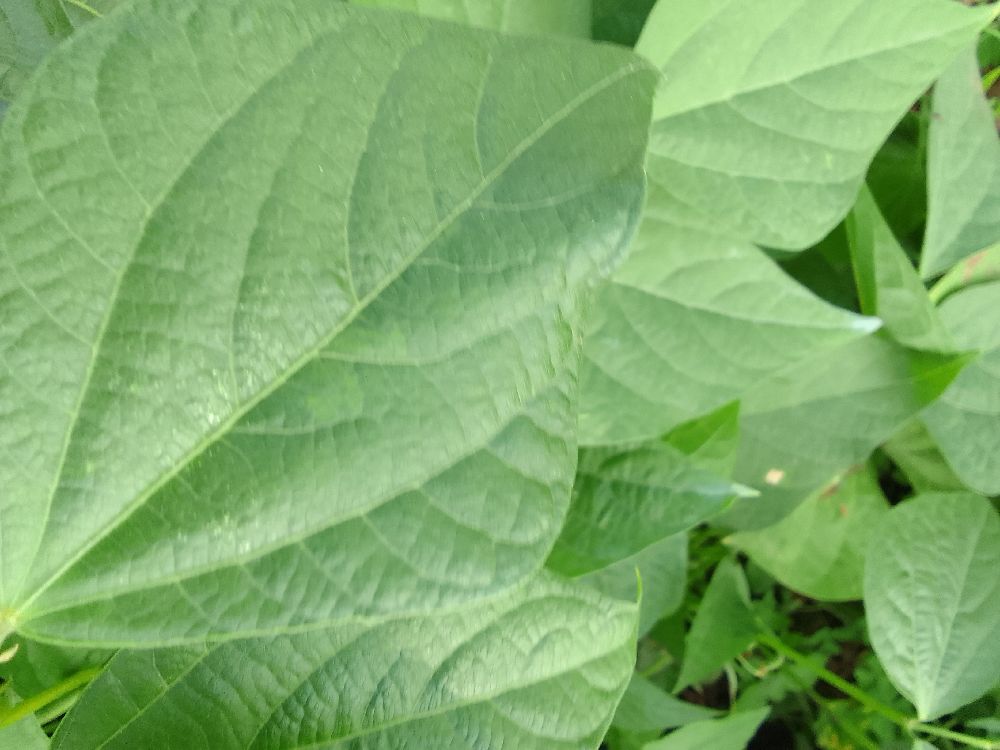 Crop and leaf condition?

common bean, healthy
